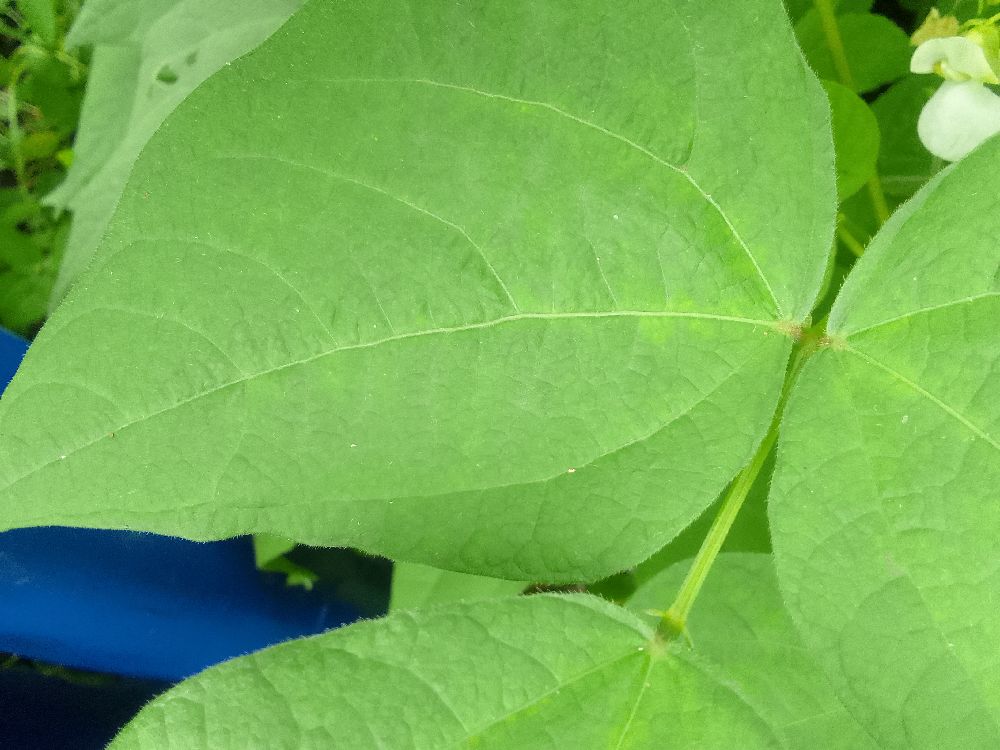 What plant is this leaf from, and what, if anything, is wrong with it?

common bean, healthy
